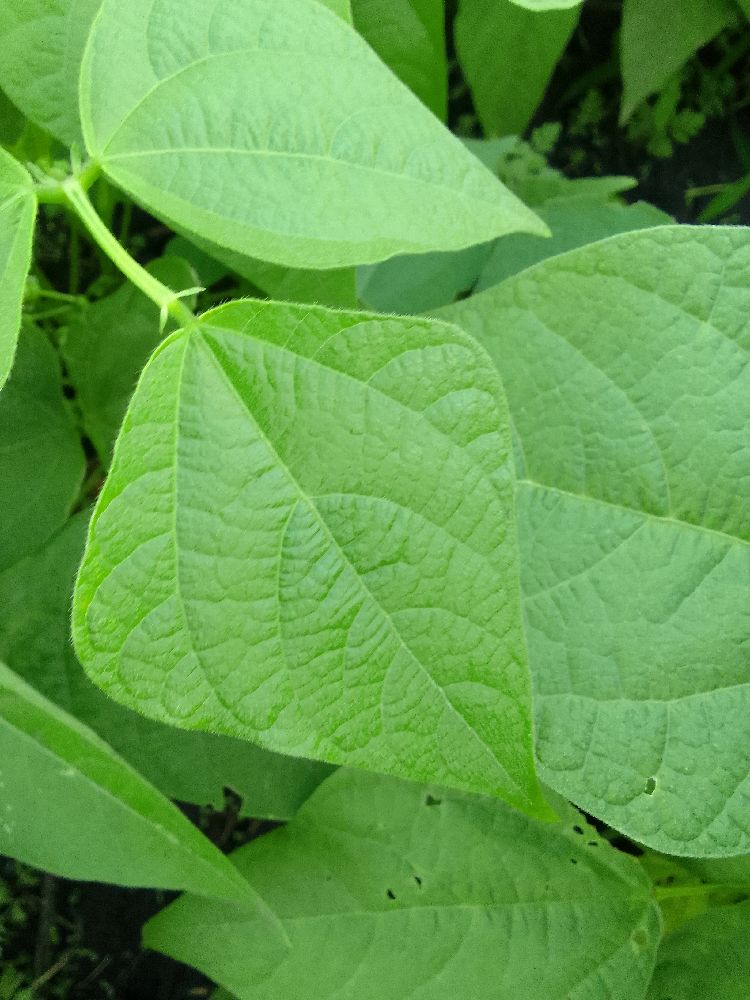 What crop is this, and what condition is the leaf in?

common bean, healthy
